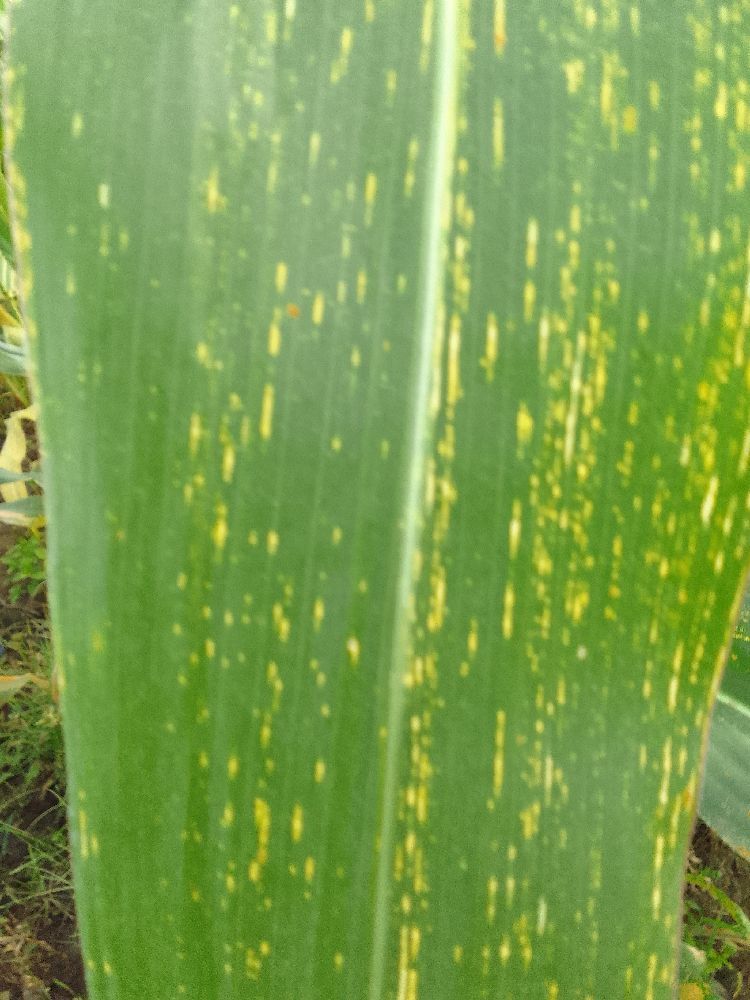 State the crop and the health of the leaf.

maize, maize streak virus
